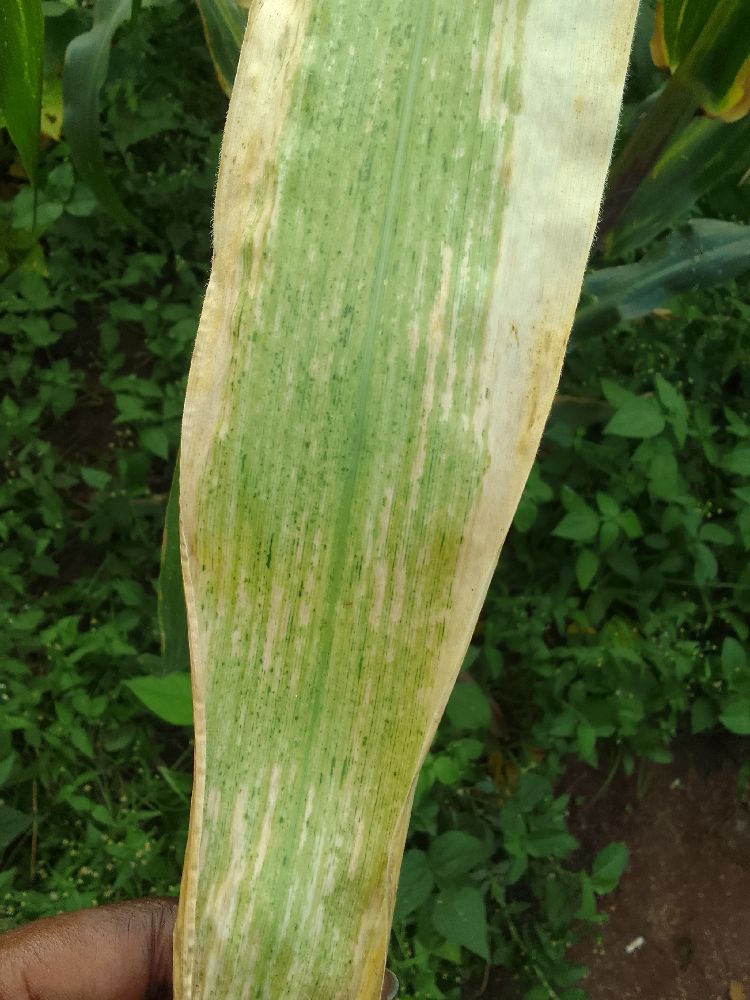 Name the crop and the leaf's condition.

maize, maize lethal necrosis
